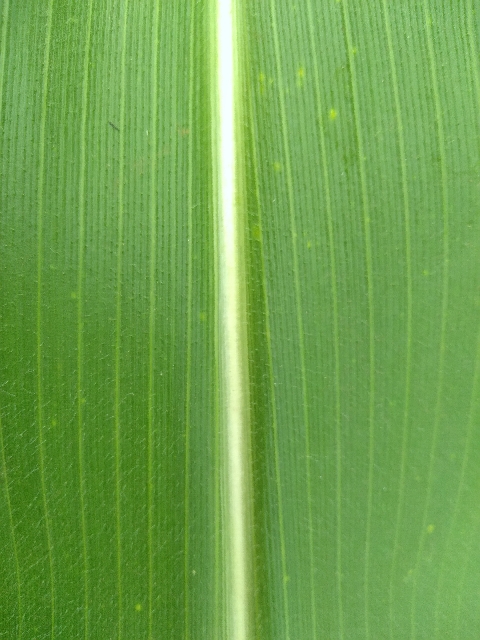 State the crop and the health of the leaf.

maize, healthy
